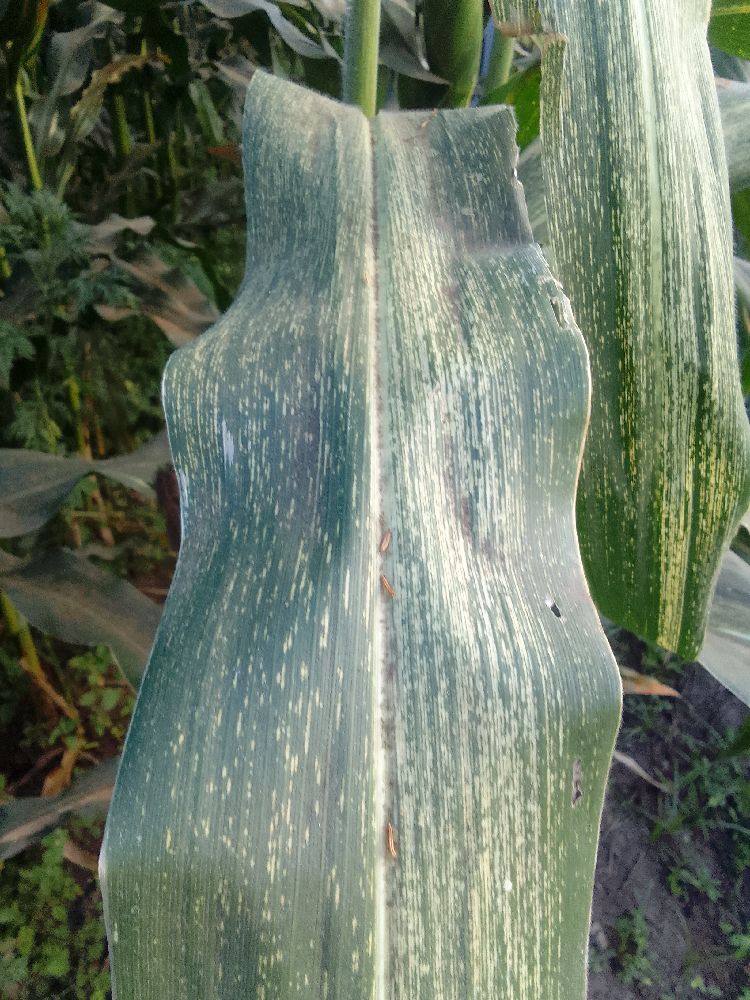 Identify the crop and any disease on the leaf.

maize, maize streak virus
